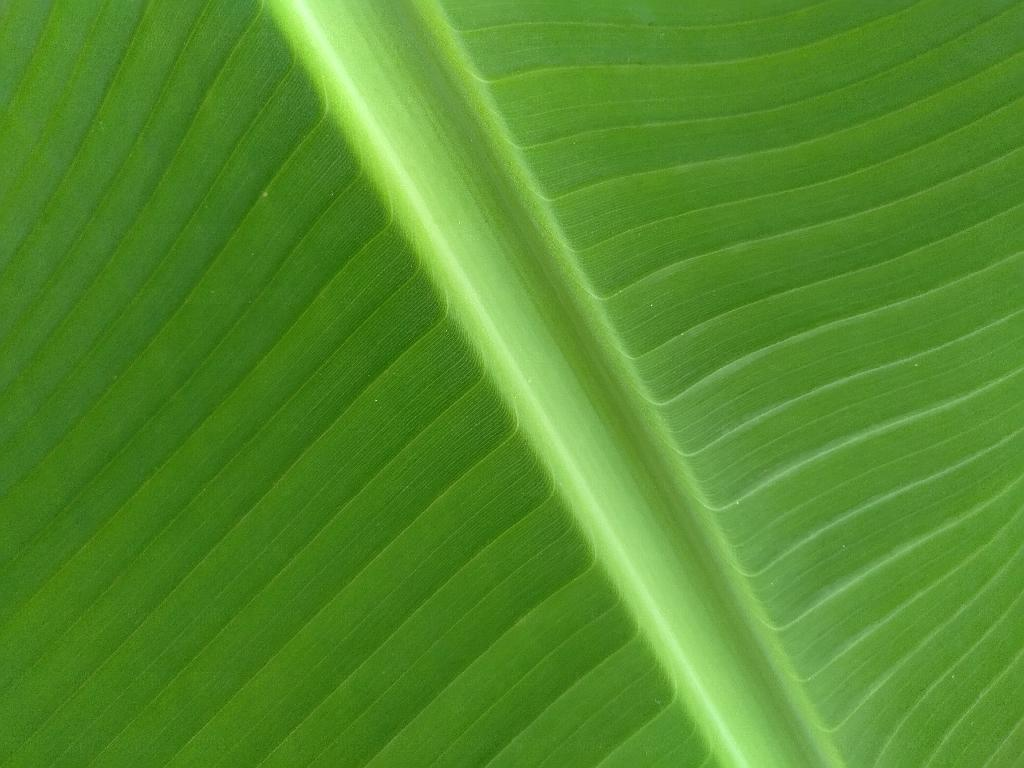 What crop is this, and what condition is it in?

banana, healthy
